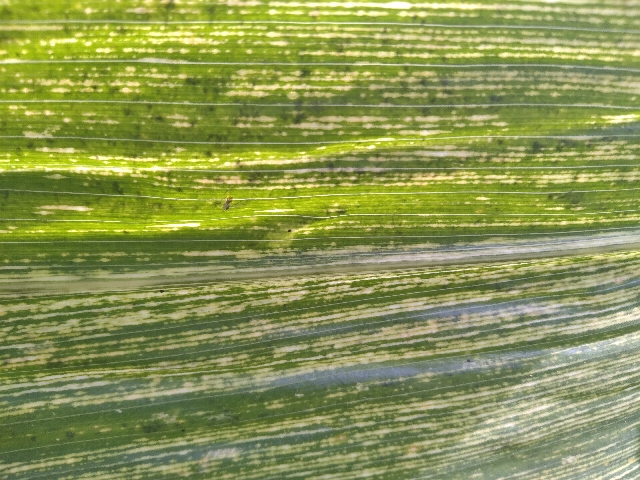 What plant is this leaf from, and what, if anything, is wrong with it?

maize, maize streak virus
